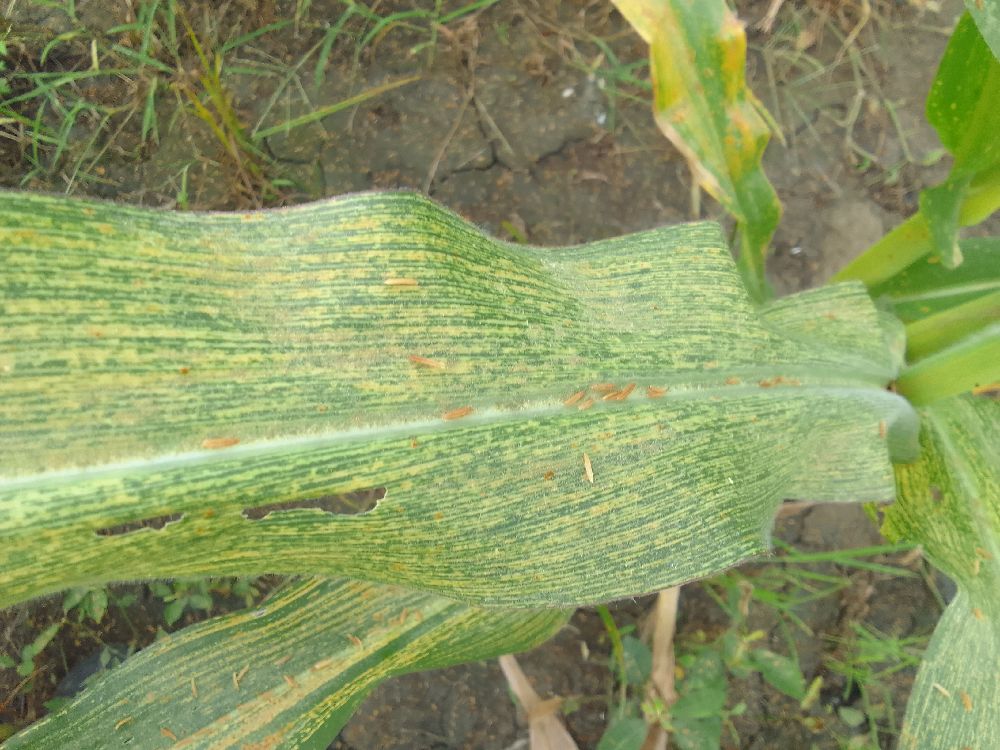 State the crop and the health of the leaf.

maize, maize streak virus
